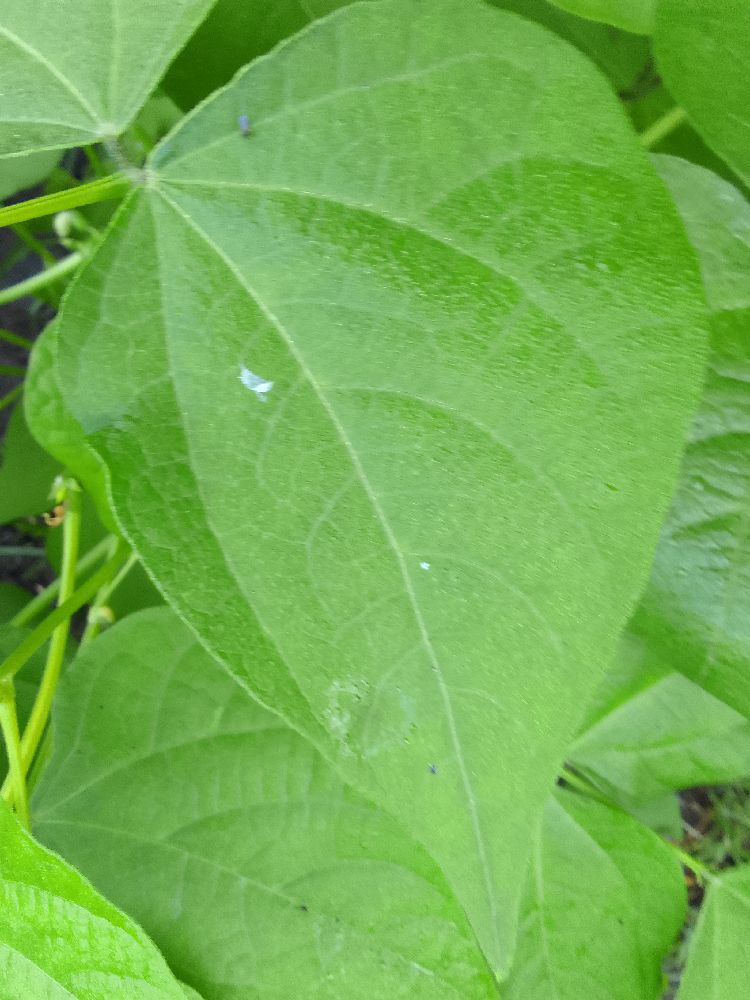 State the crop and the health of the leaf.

common bean, healthy
